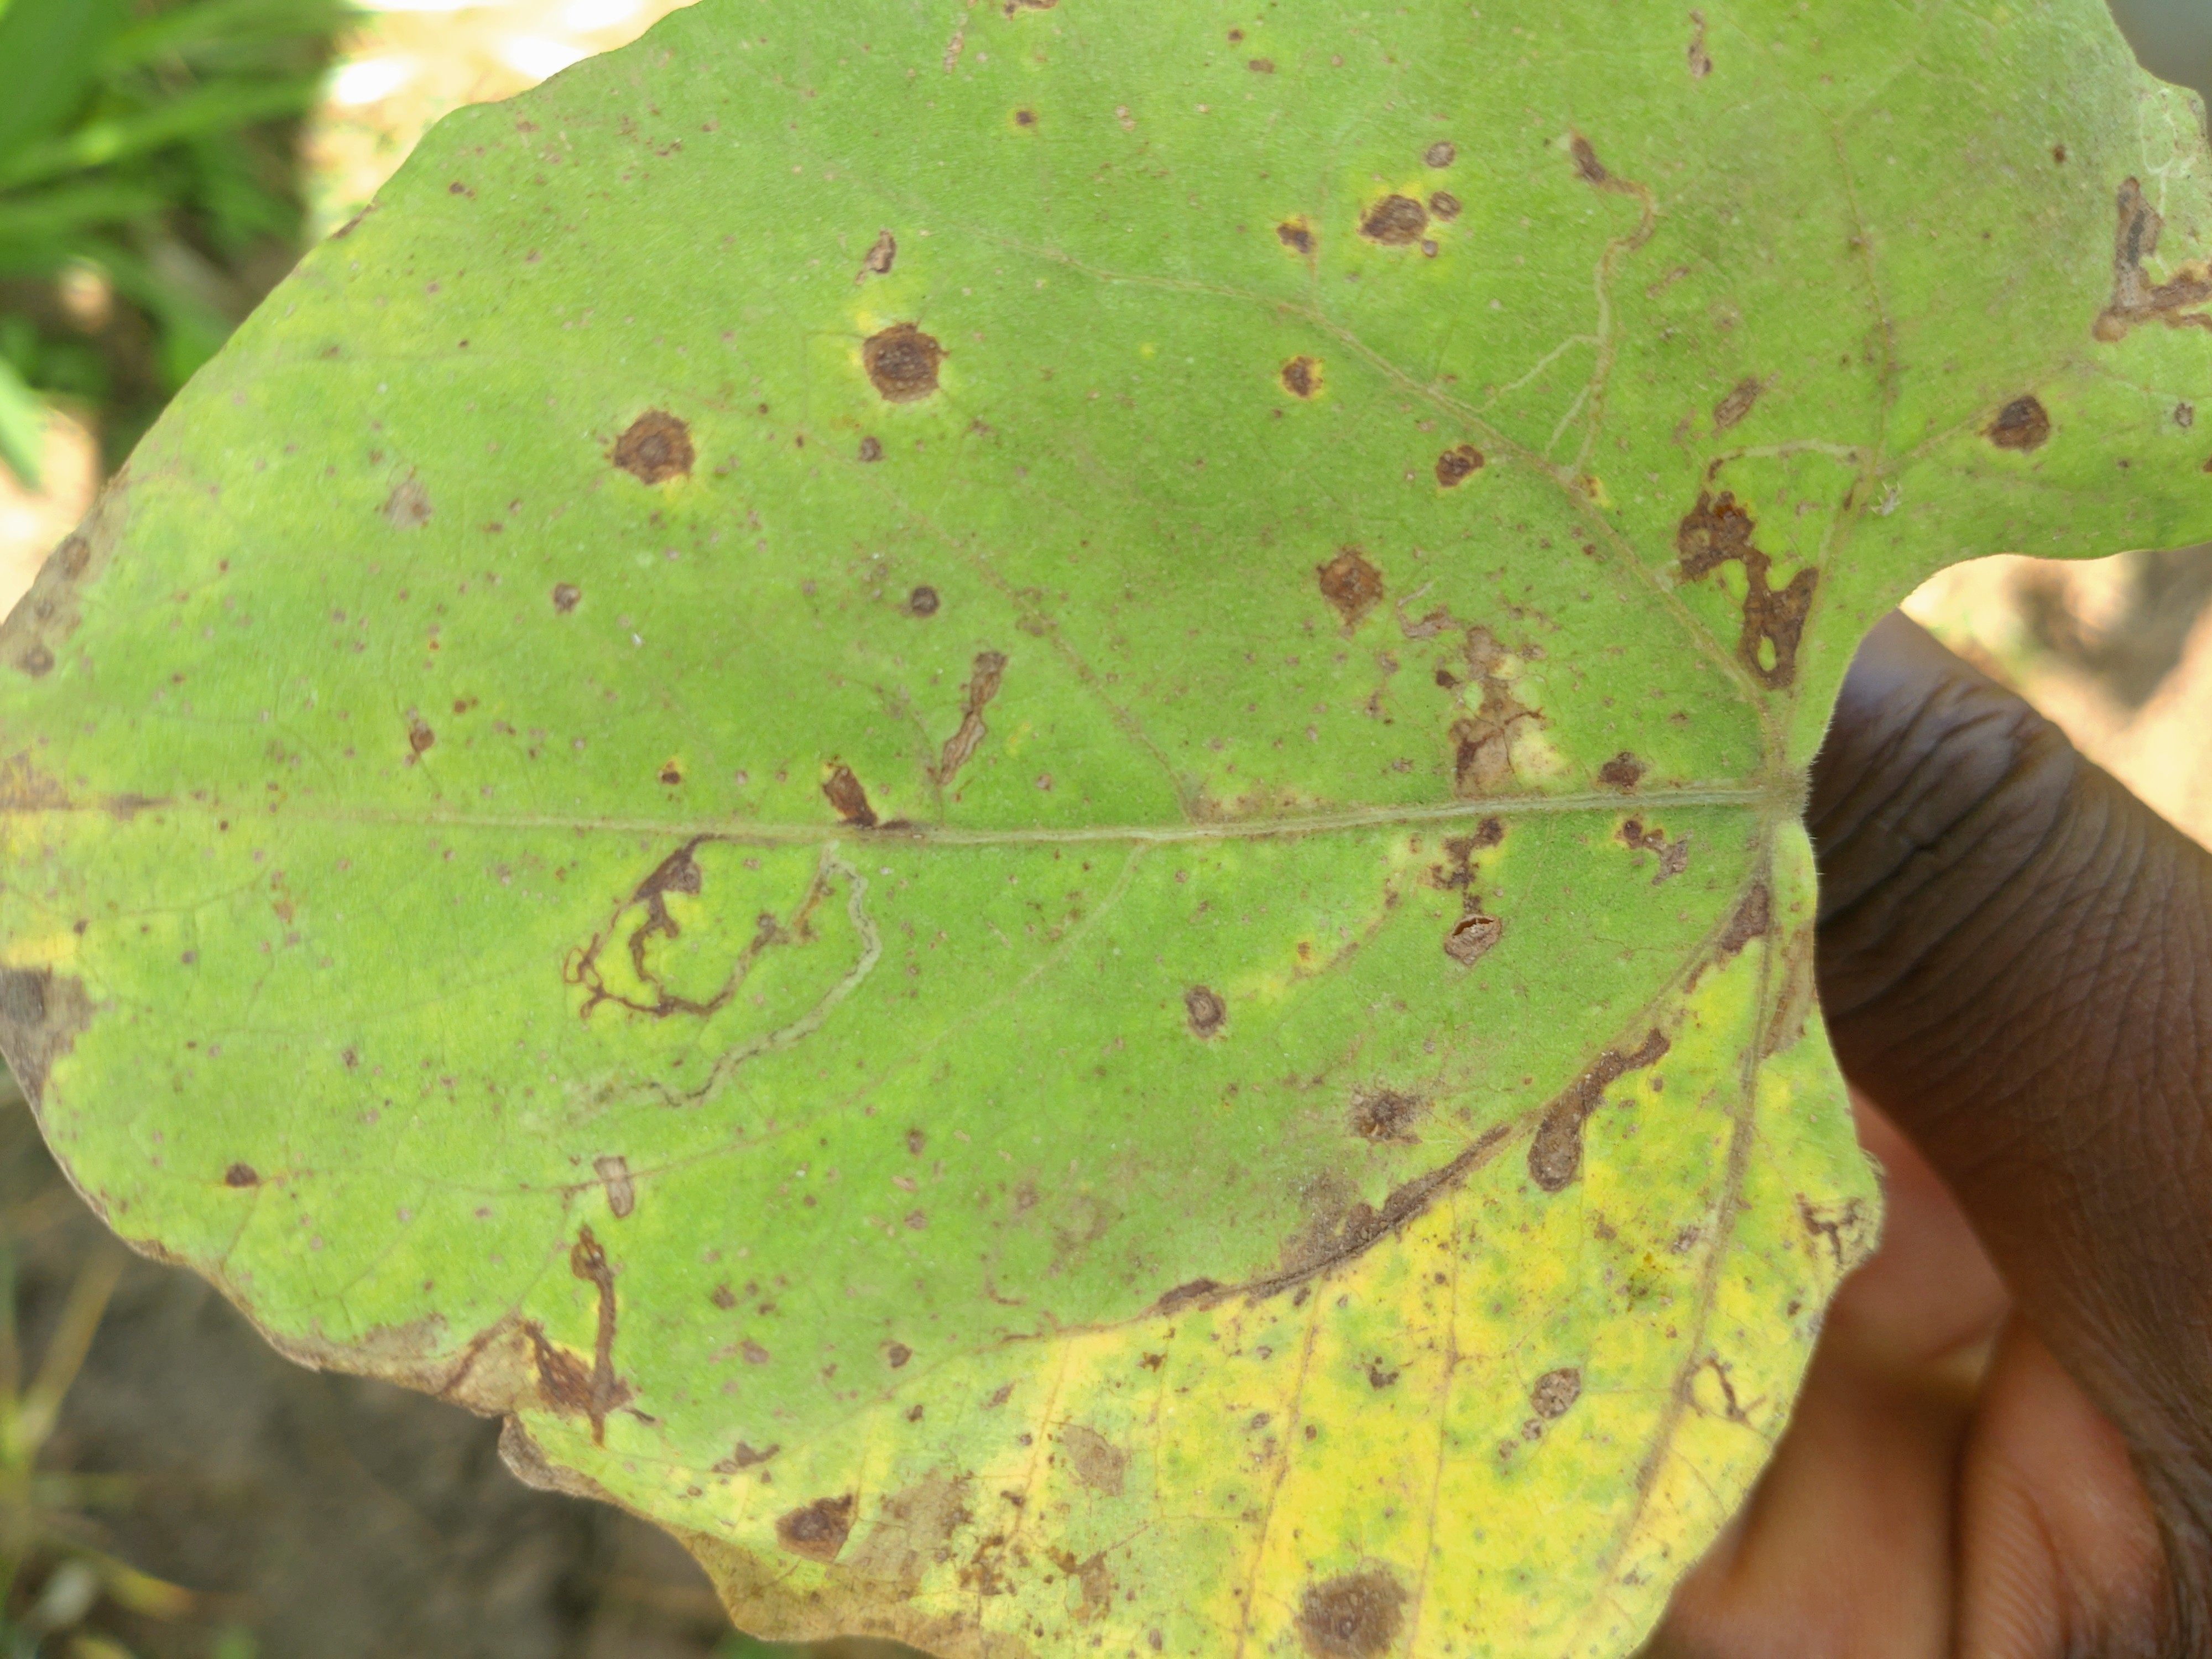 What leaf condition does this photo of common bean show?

anthracnose
